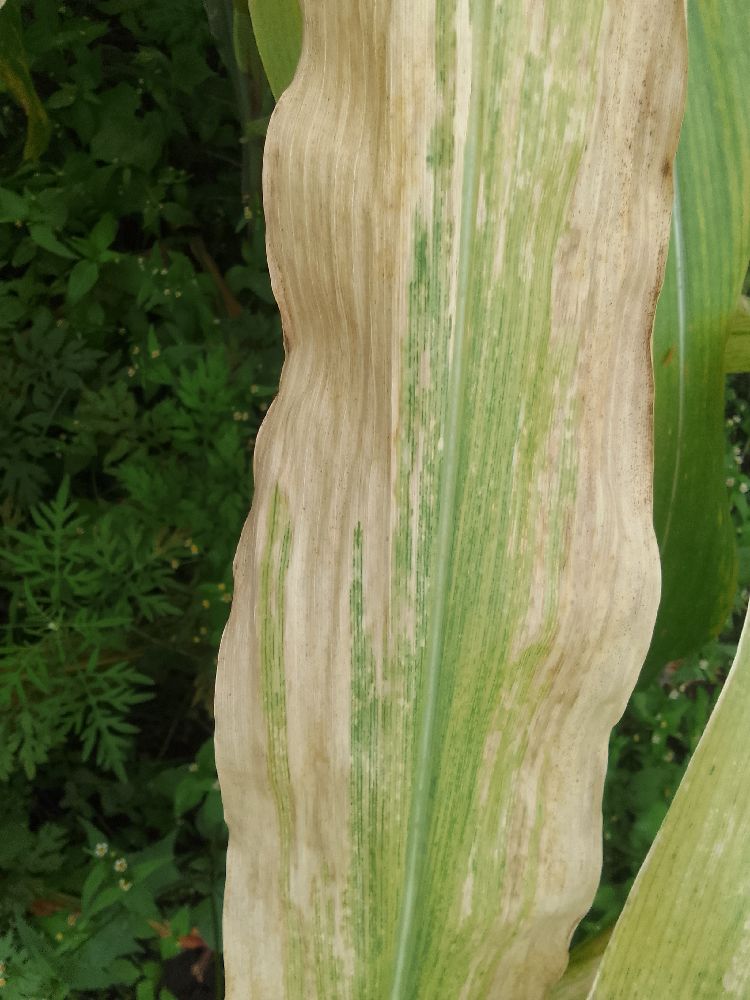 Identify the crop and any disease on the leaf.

maize, maize lethal necrosis
